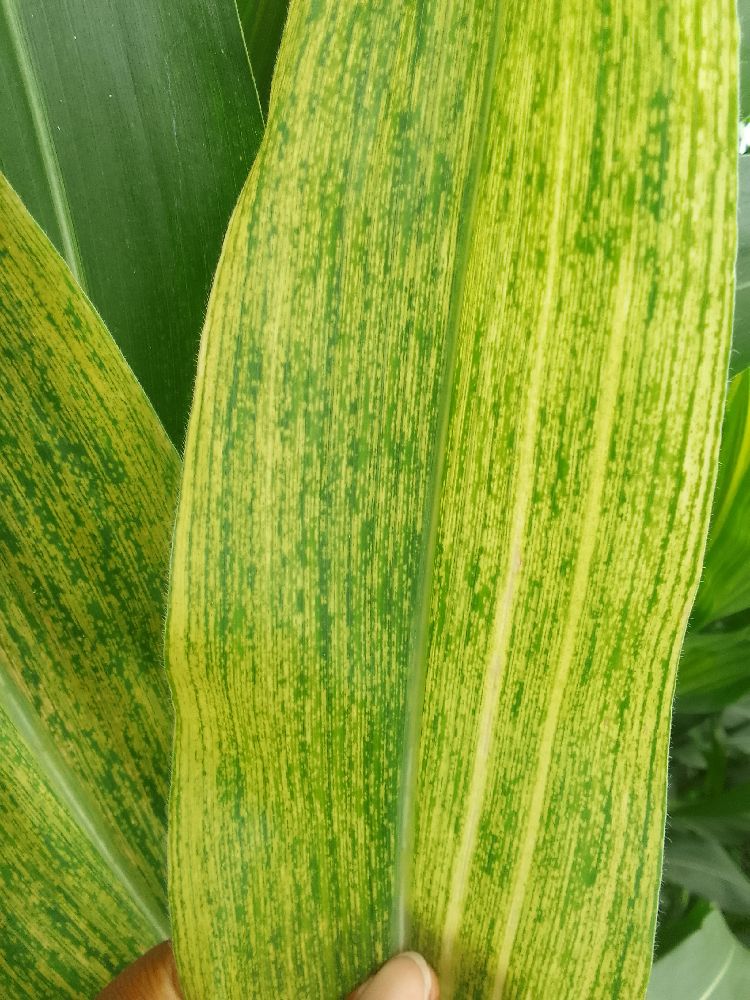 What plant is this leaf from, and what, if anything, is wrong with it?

maize, maize lethal necrosis
